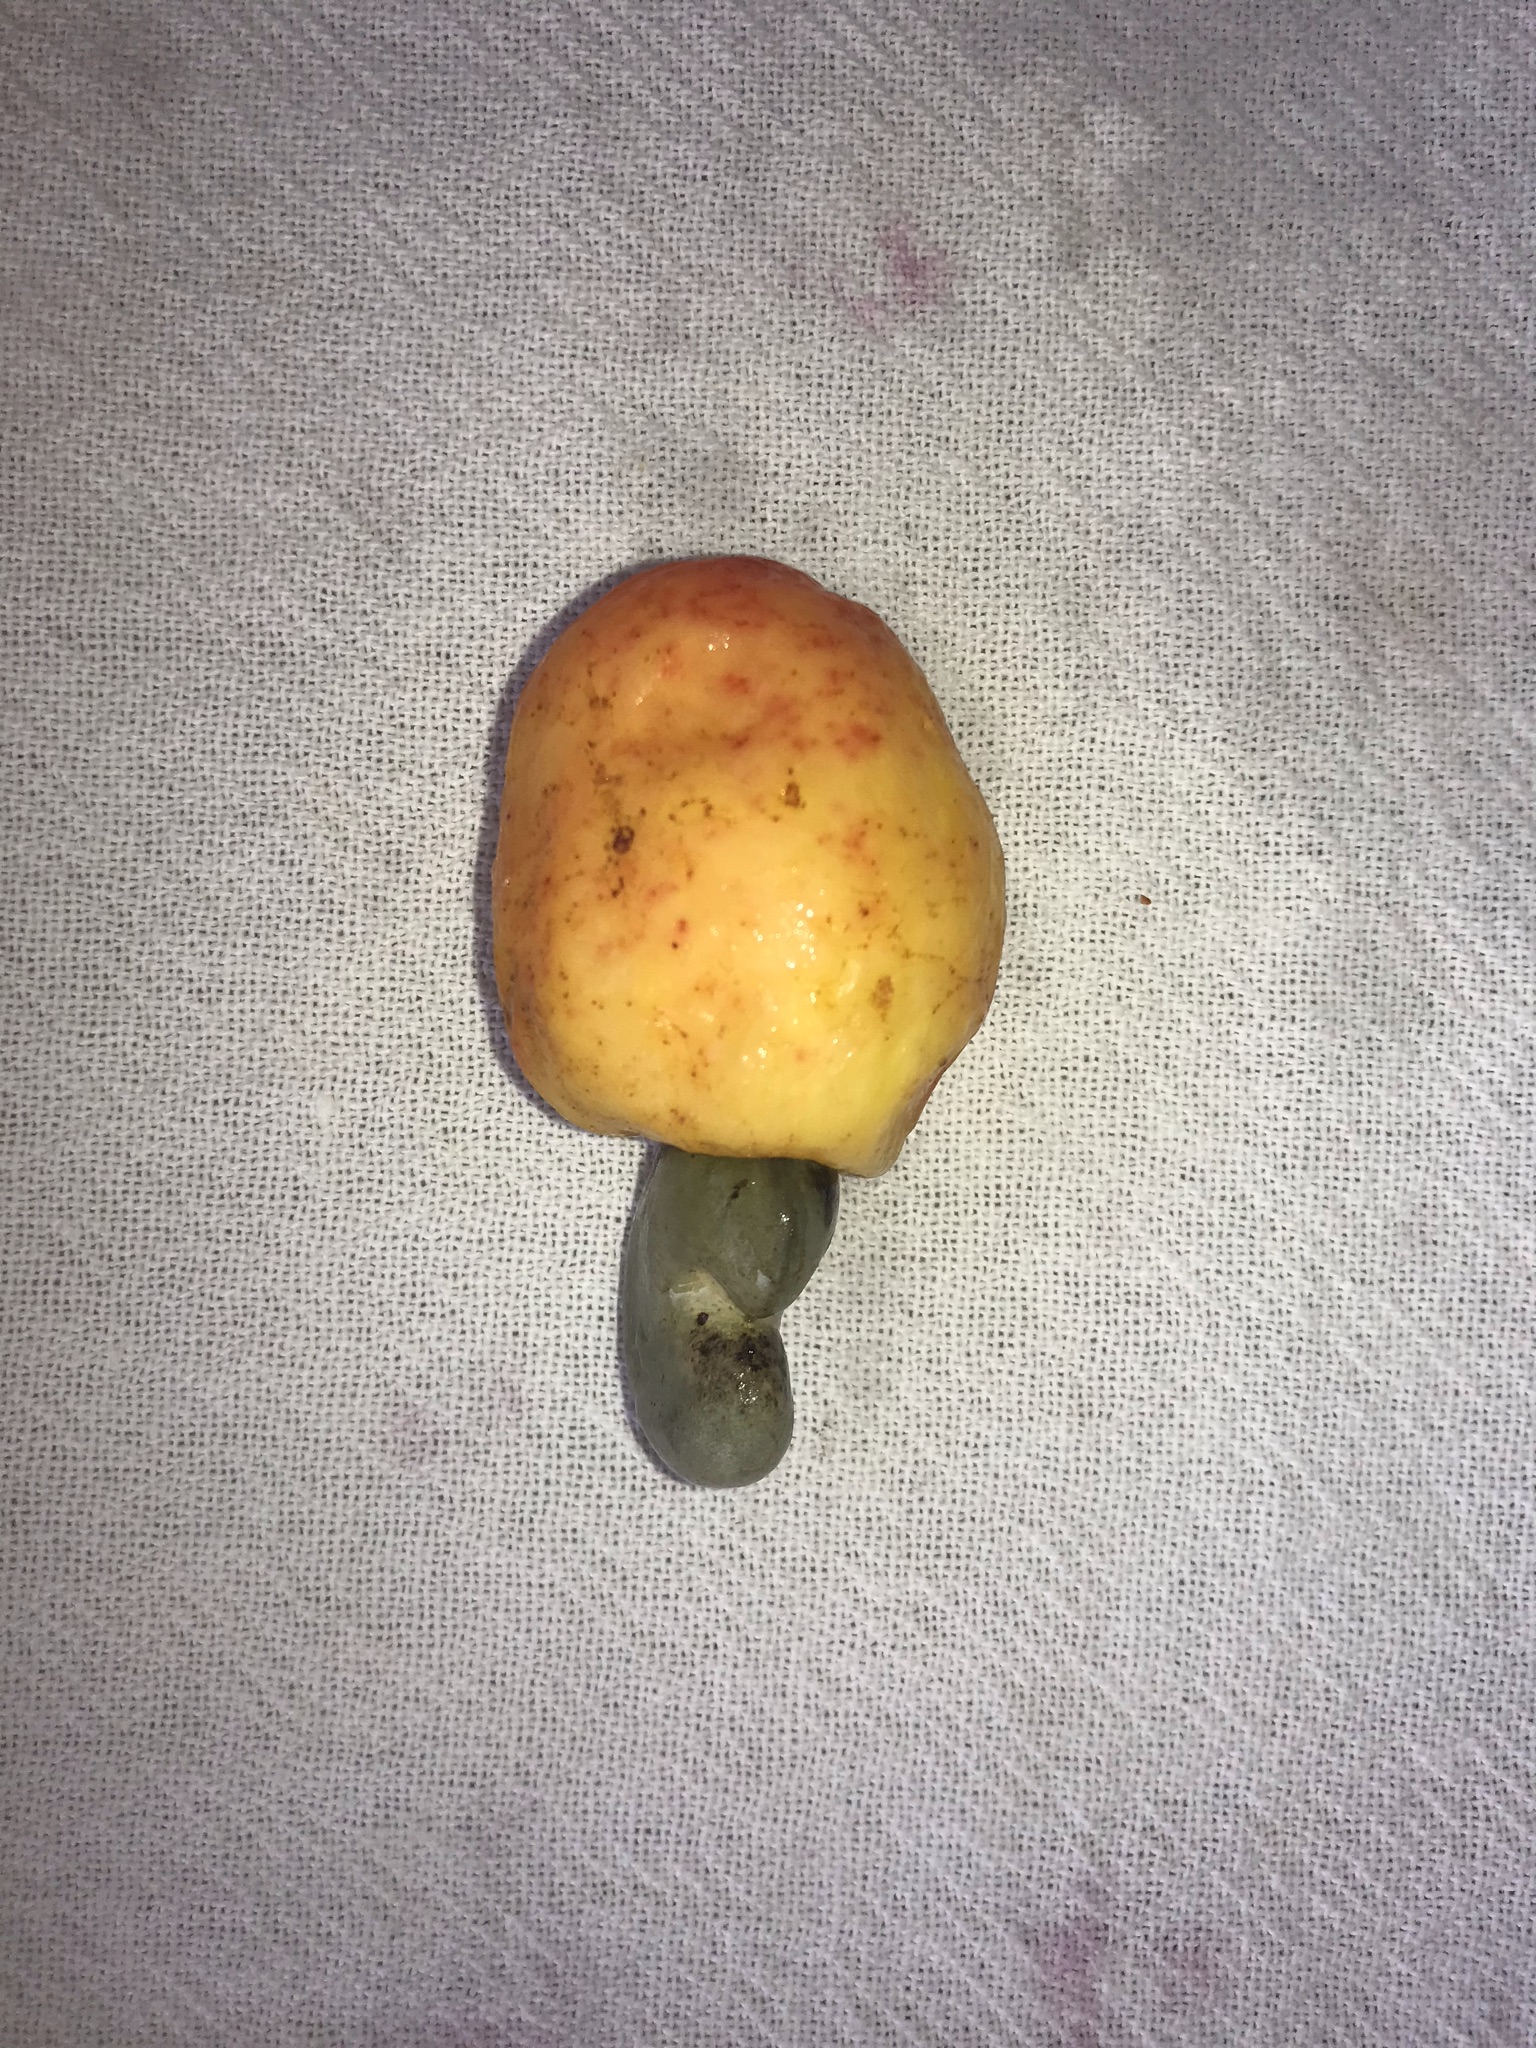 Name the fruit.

caju amarelo
